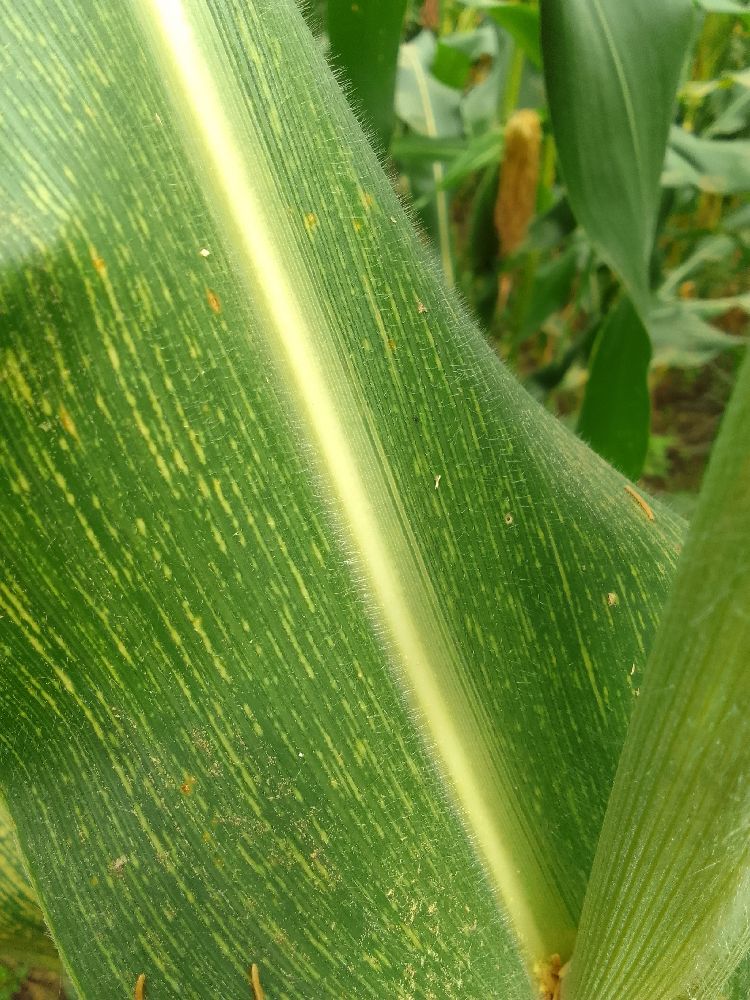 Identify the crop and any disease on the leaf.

maize, maize streak virus
